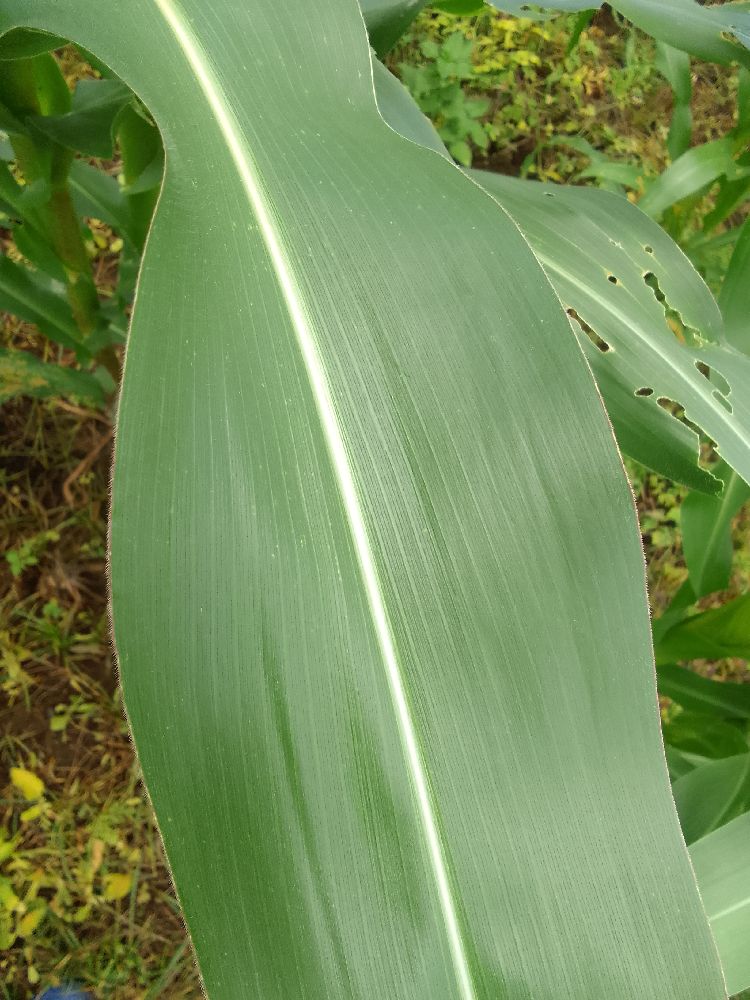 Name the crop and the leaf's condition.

maize, healthy
